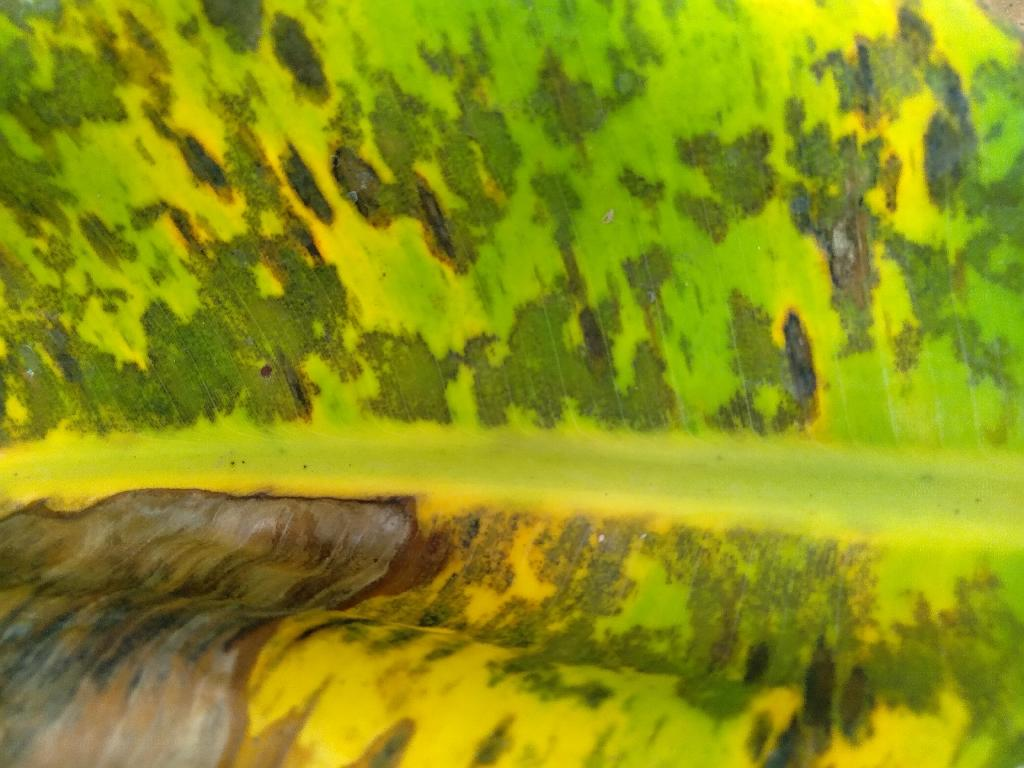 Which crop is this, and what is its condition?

banana, black sigatoka
